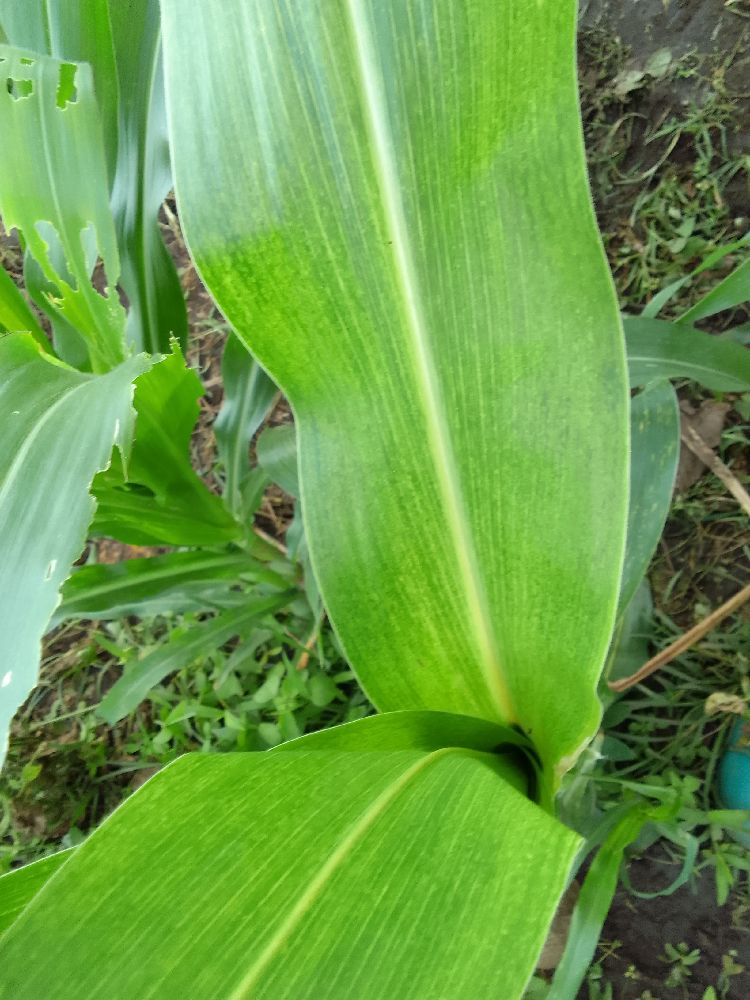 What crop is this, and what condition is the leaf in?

maize, maize lethal necrosis
